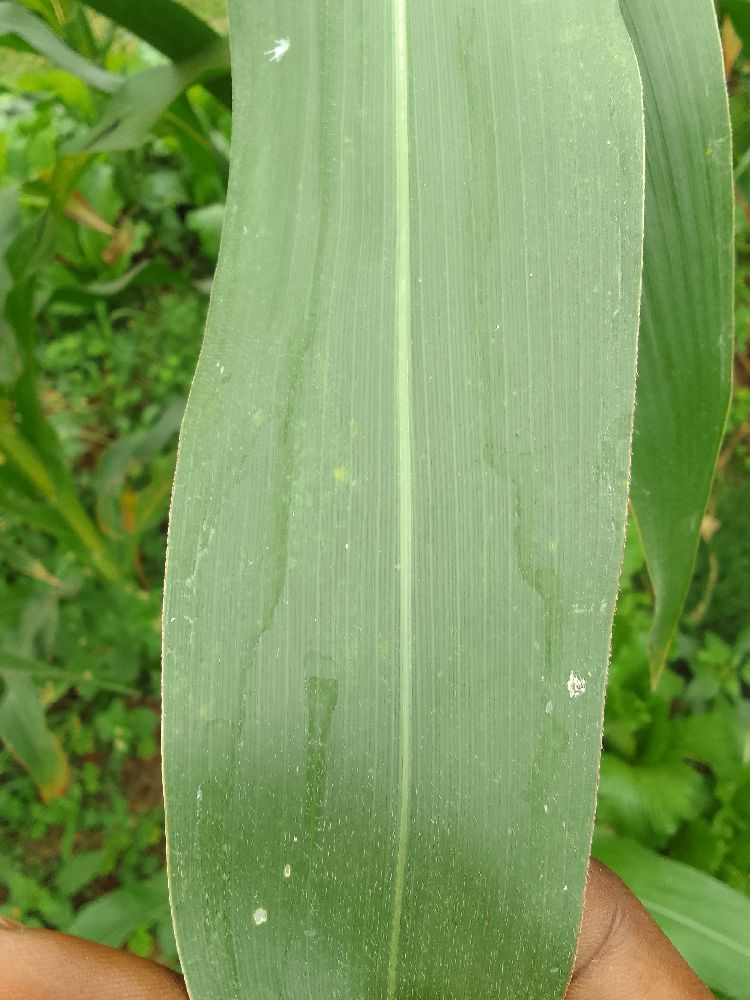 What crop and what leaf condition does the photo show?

maize, healthy
